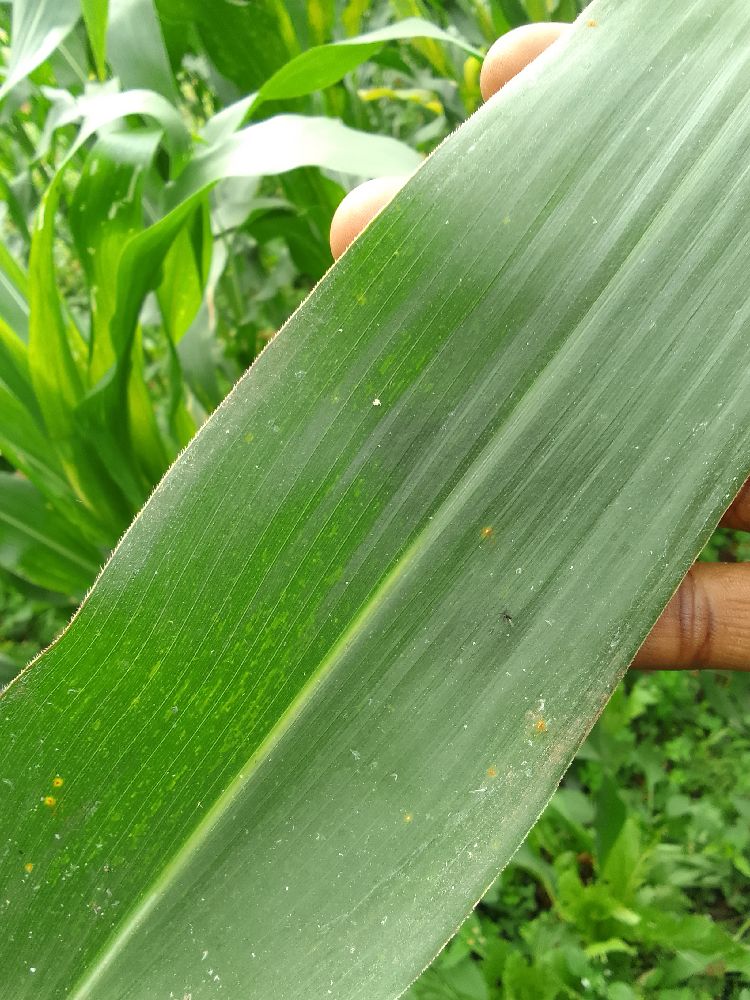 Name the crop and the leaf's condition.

maize, healthy
